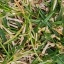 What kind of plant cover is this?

grass
